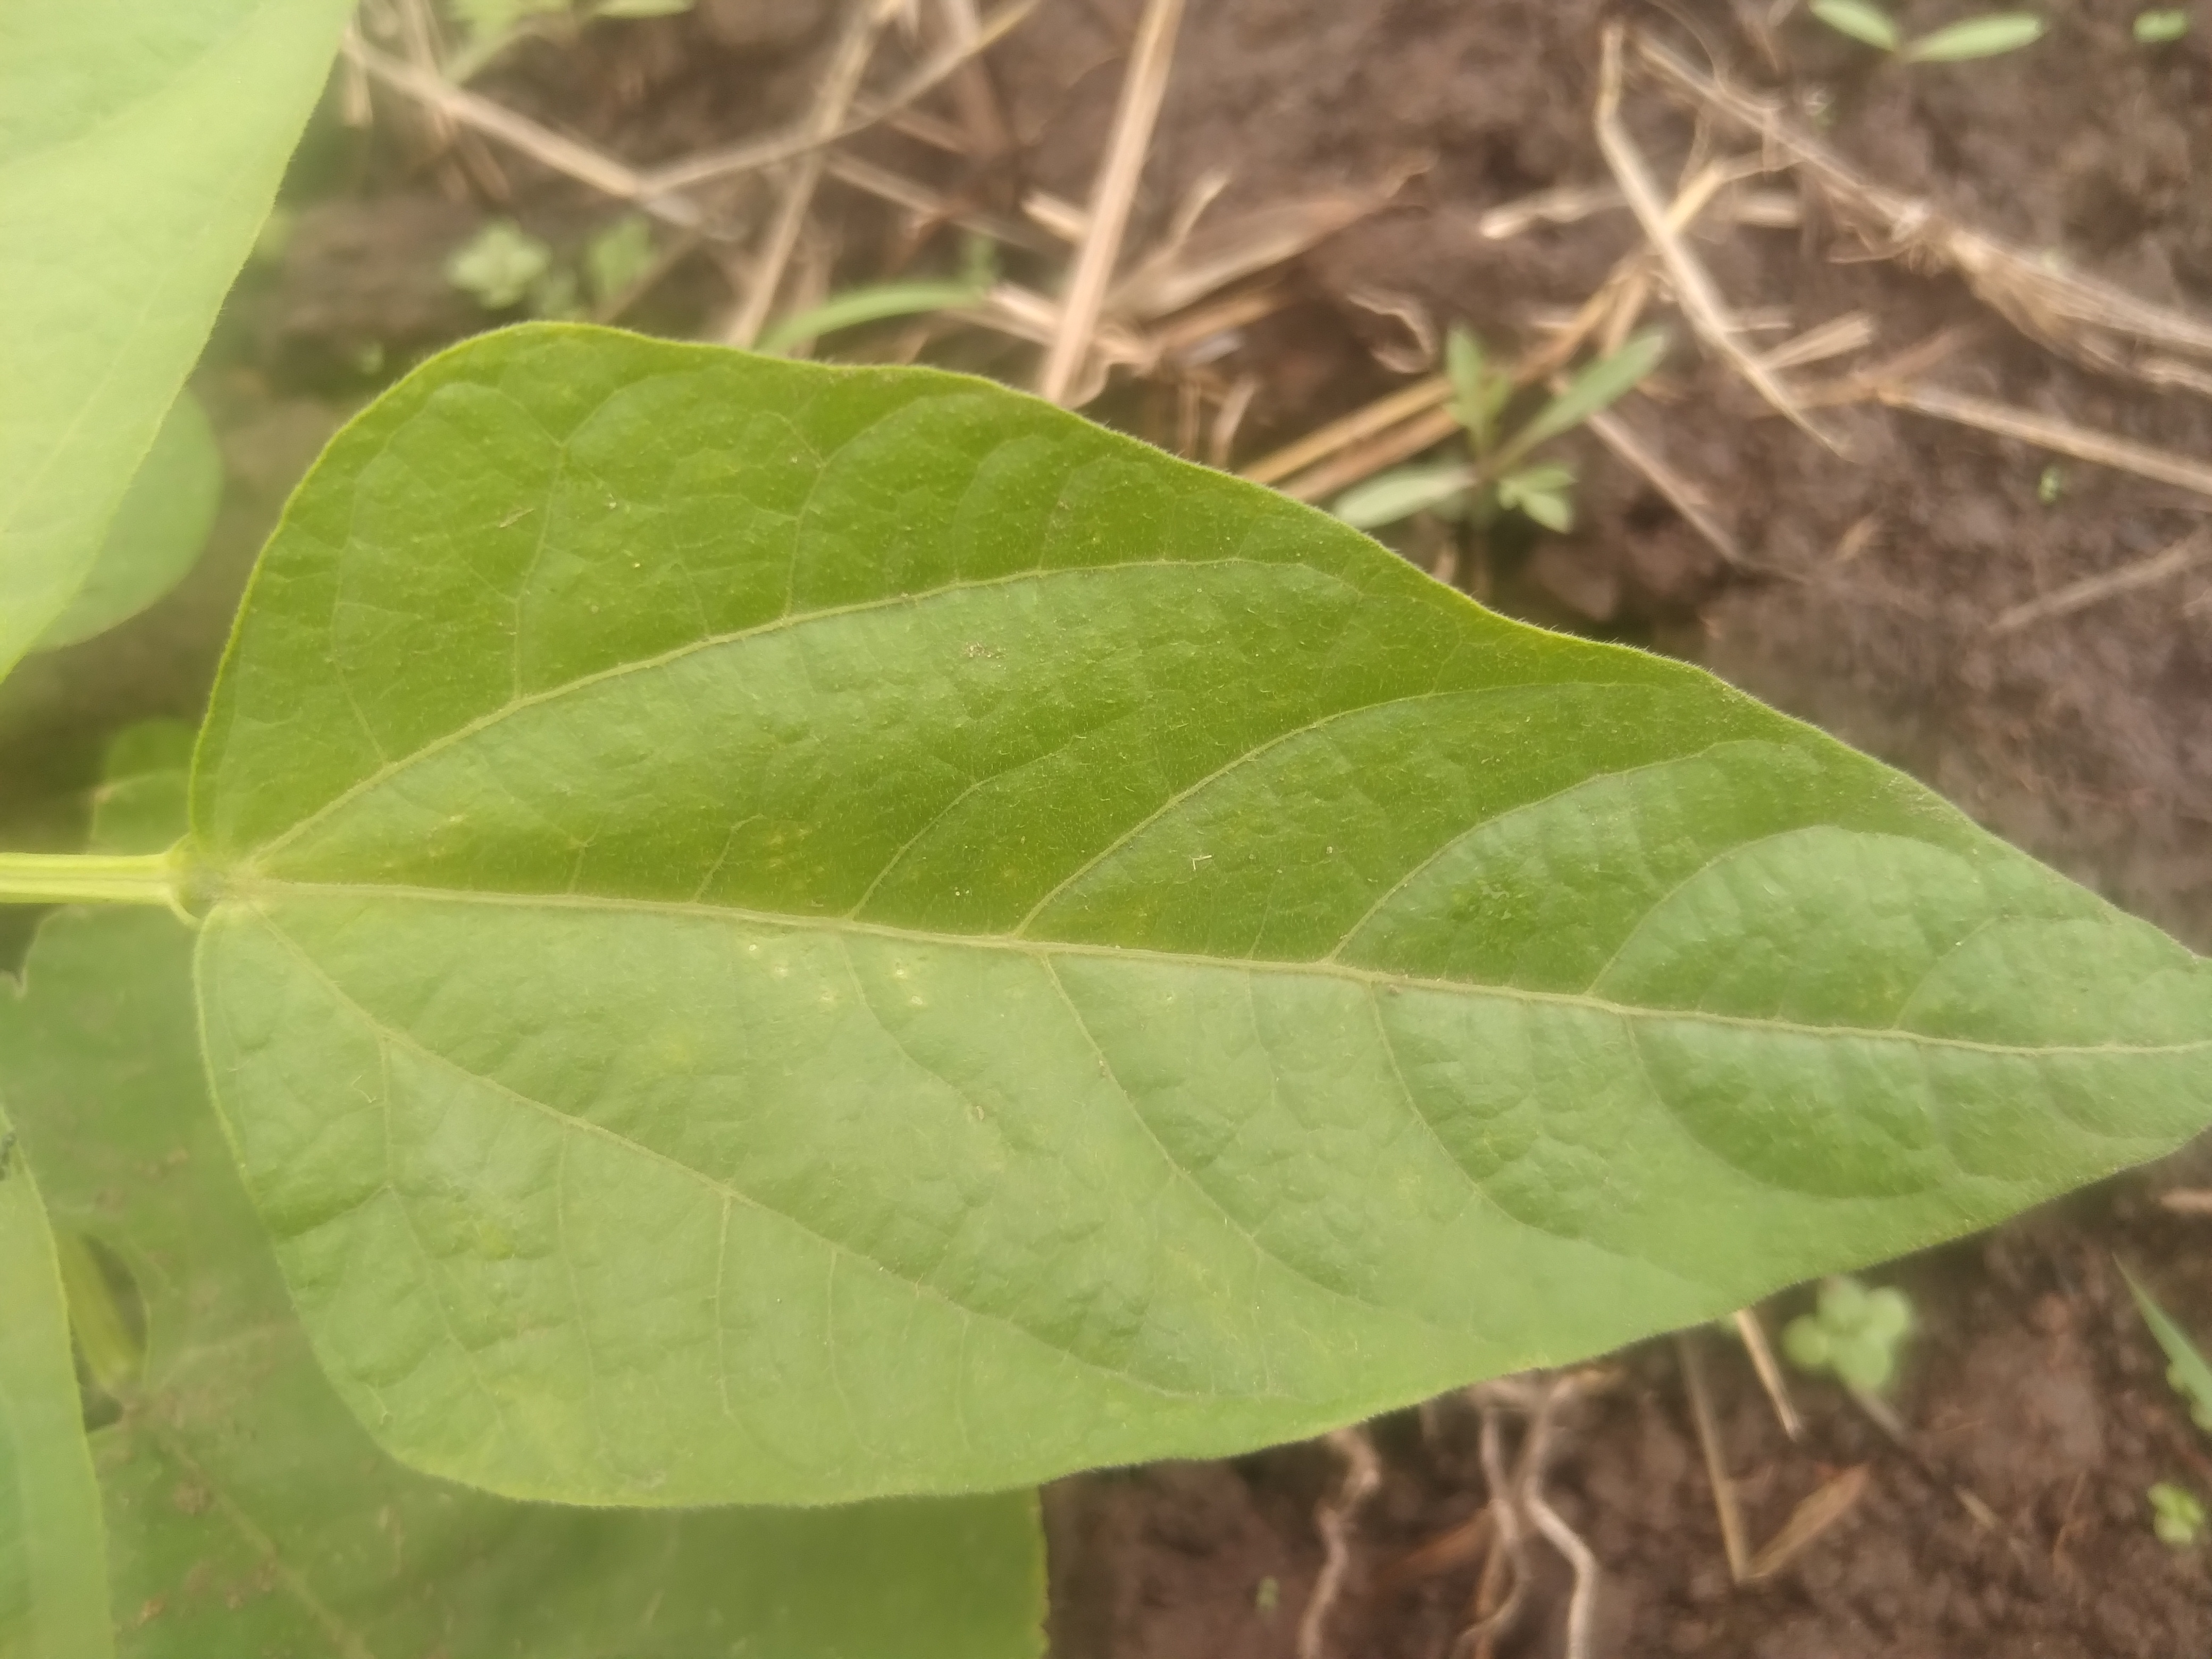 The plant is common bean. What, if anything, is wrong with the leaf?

healthy
